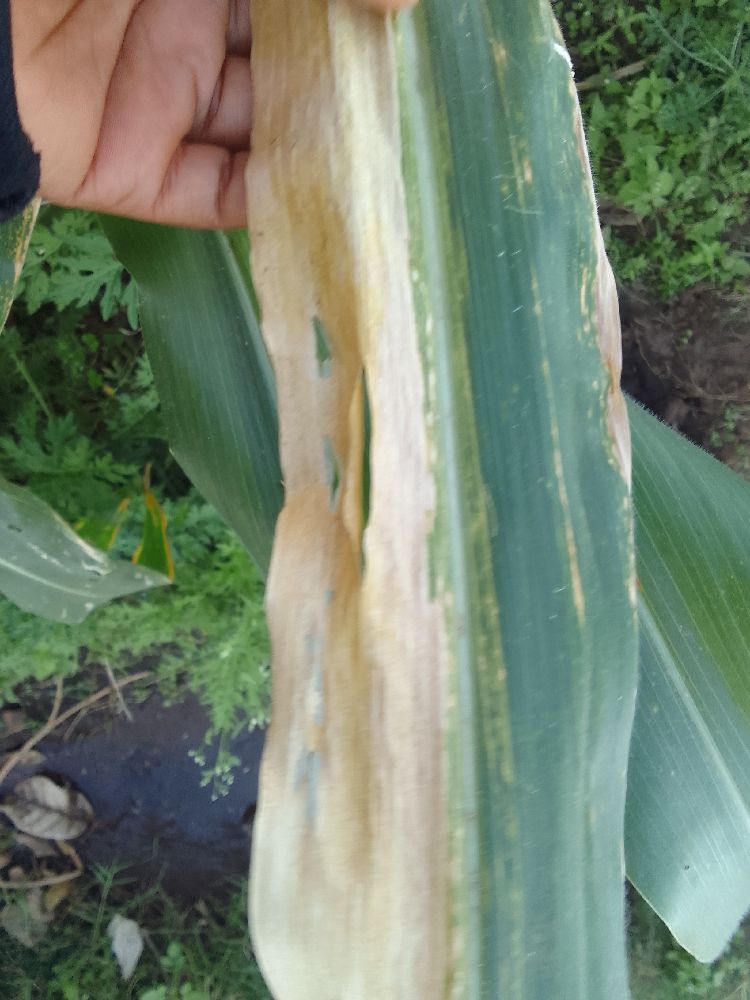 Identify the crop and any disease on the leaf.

maize, maize lethal necrosis
